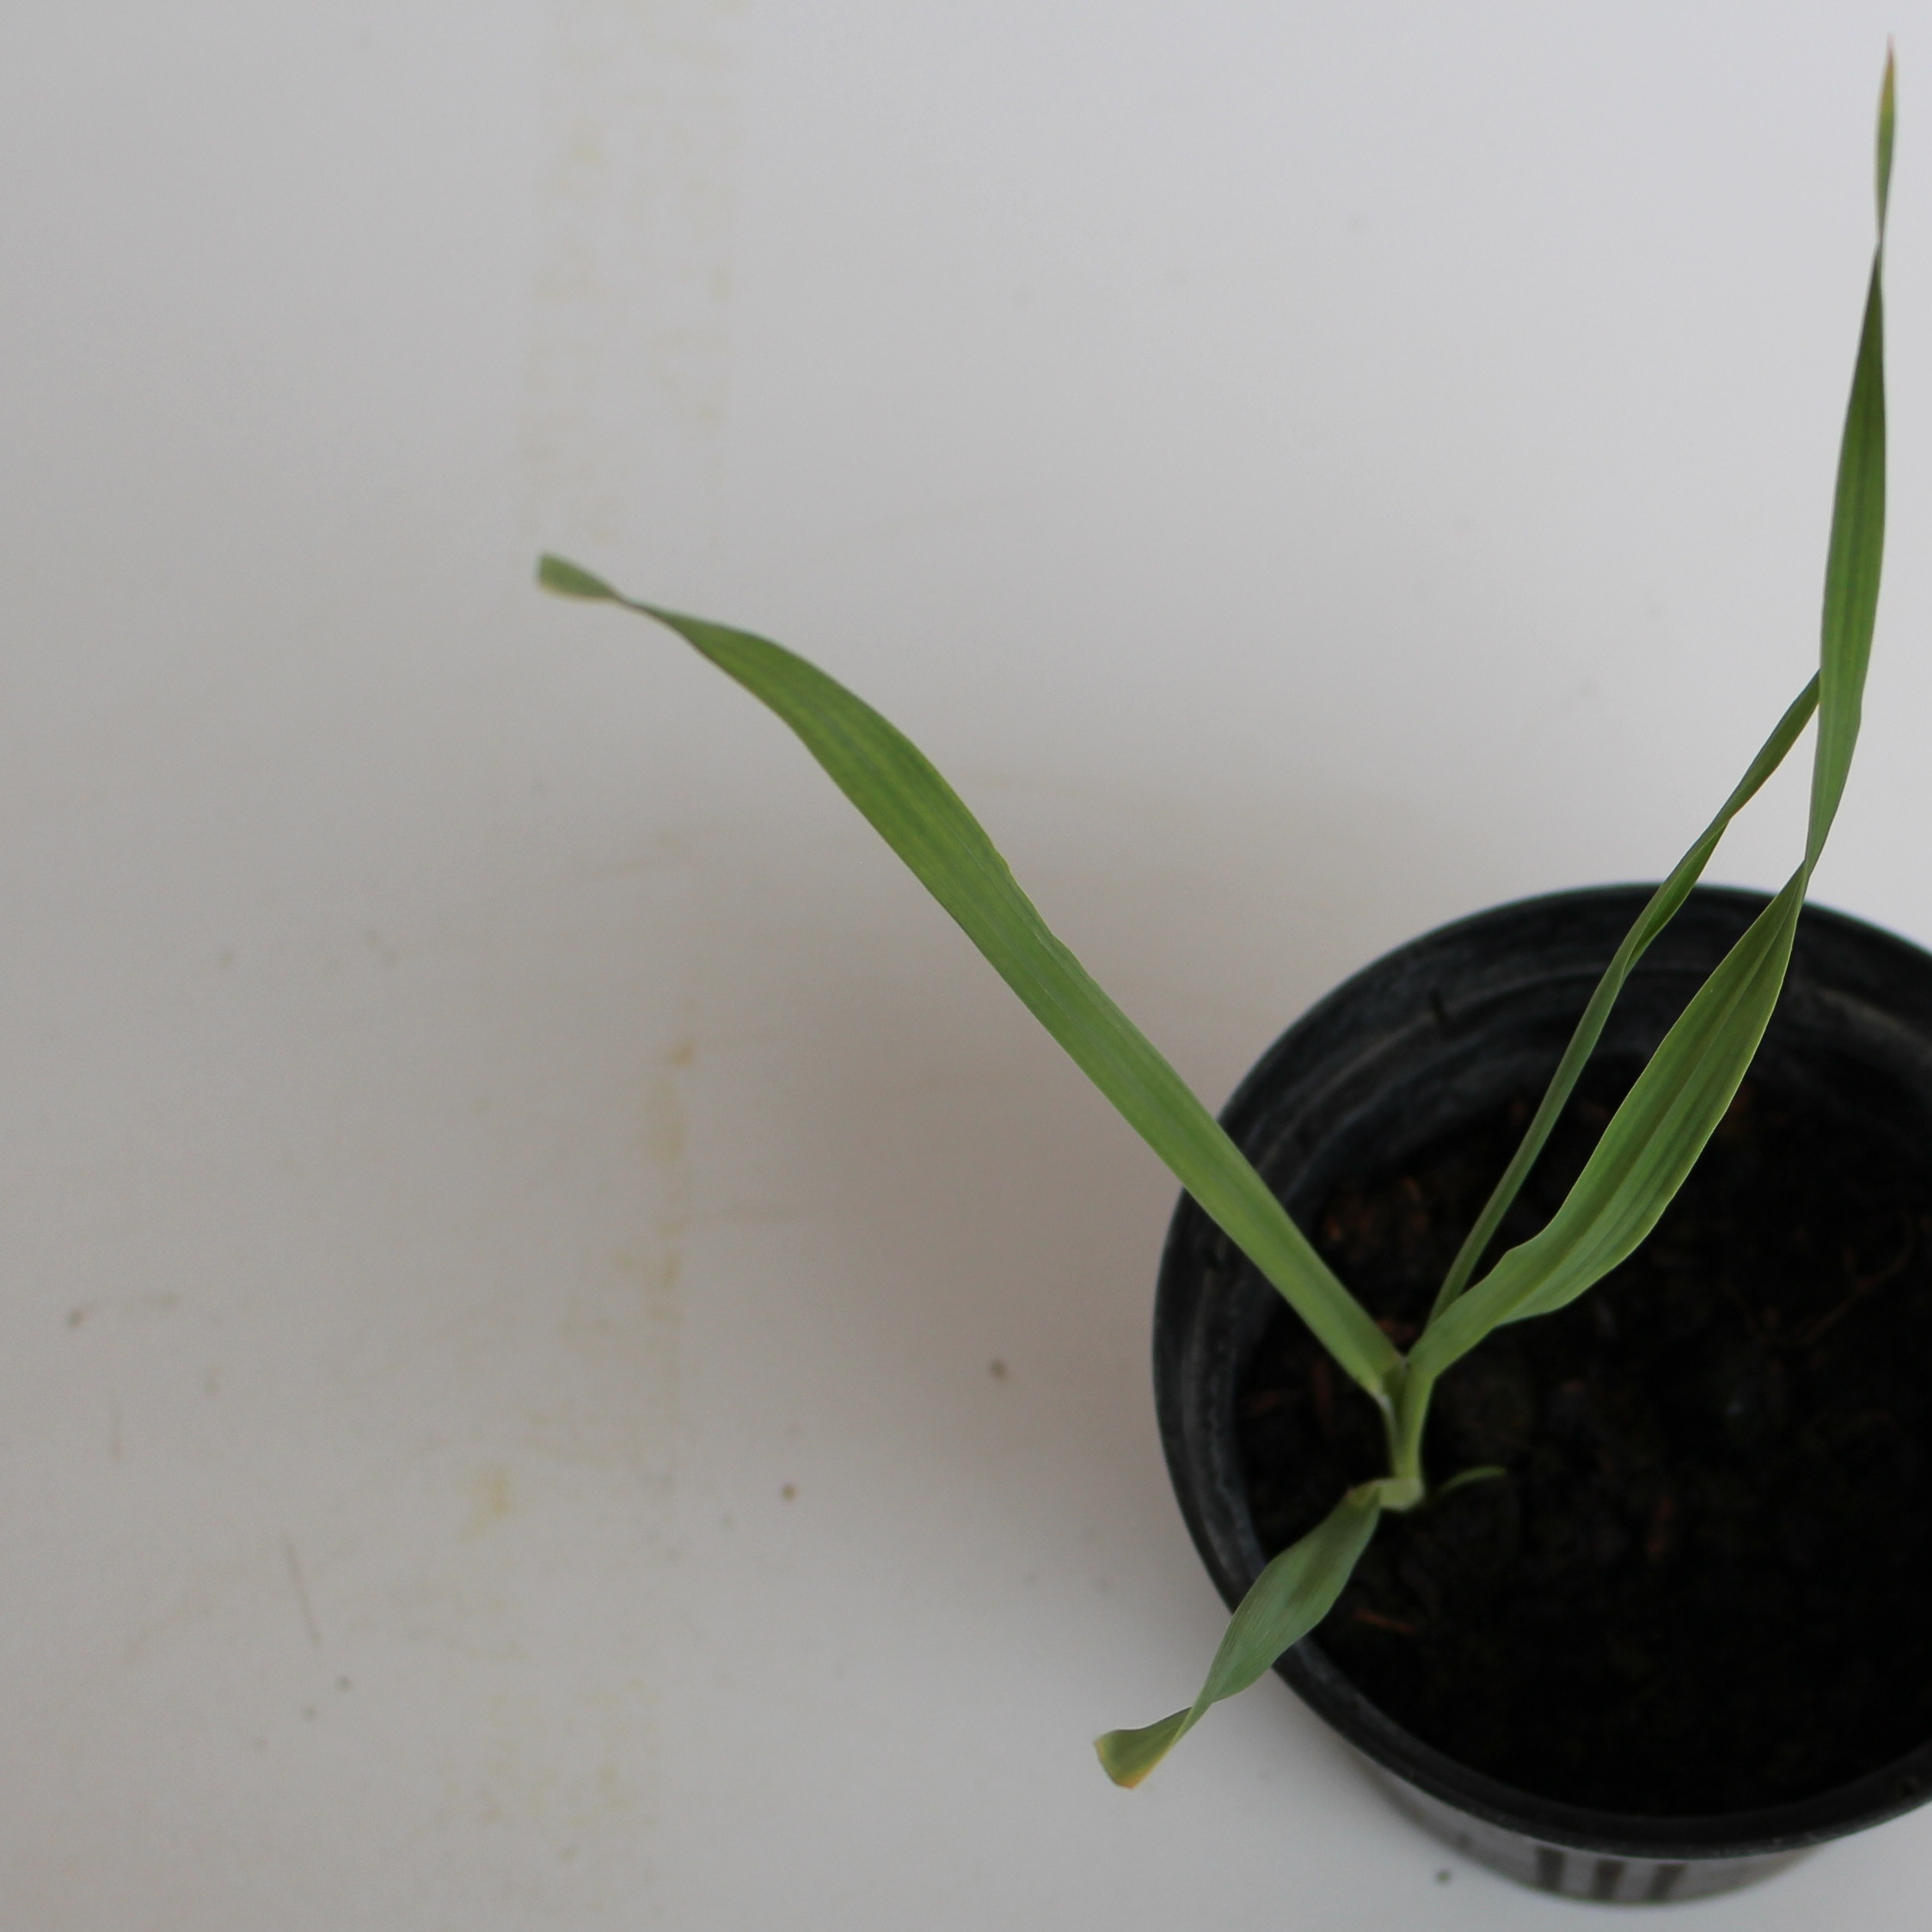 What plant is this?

Avena sterilis
